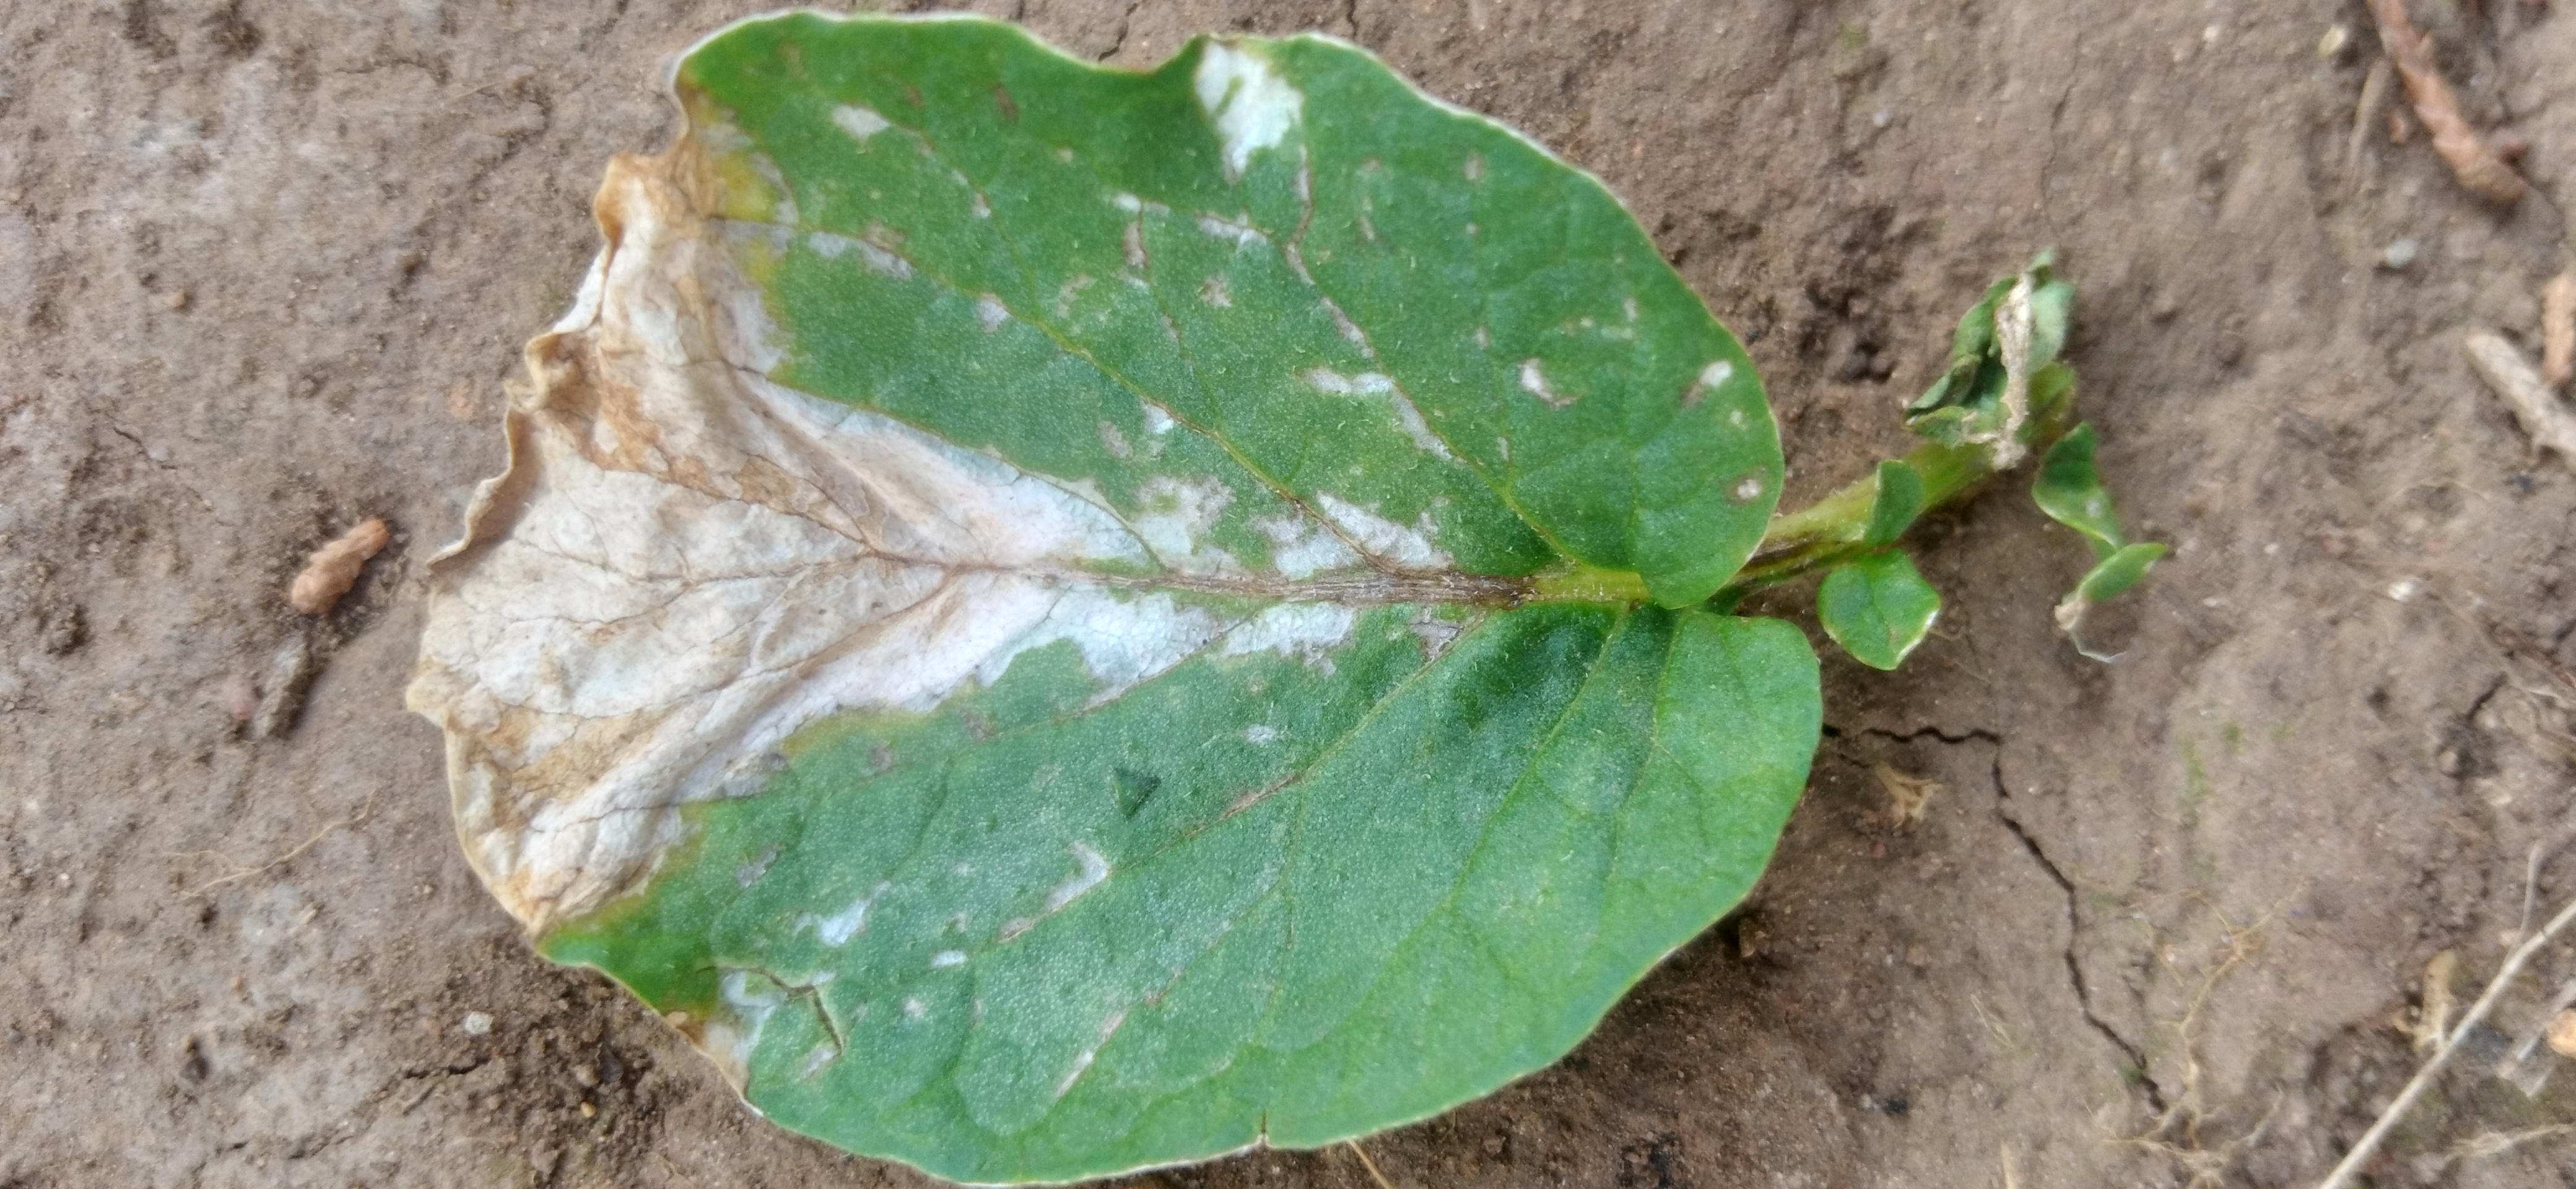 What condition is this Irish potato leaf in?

early blight
